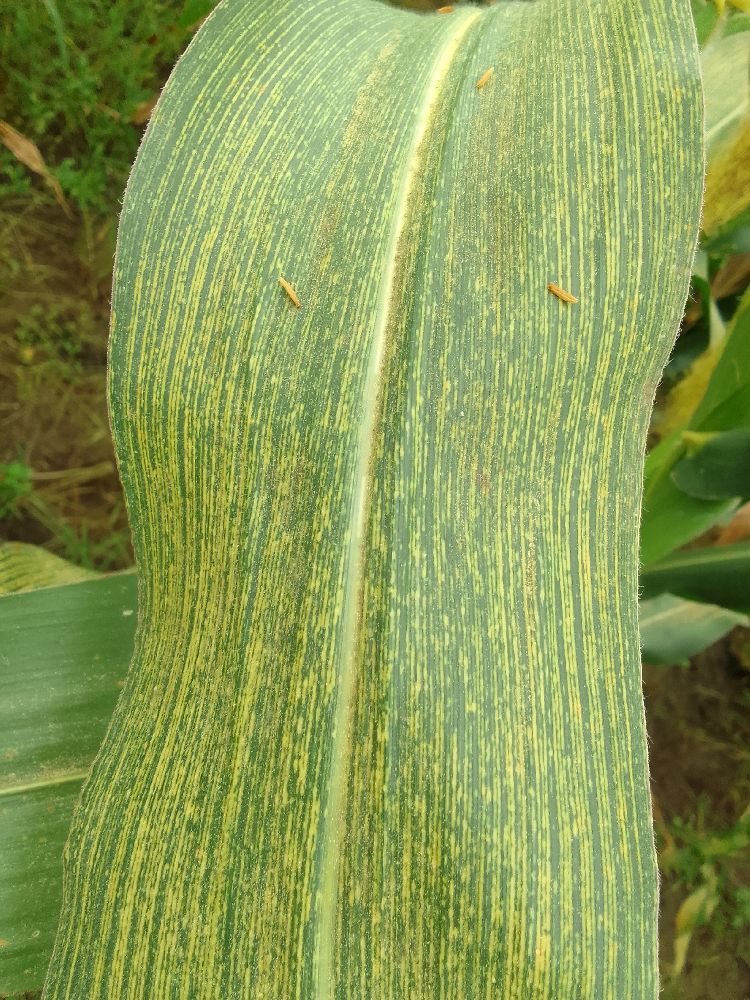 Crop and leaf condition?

maize, maize streak virus
